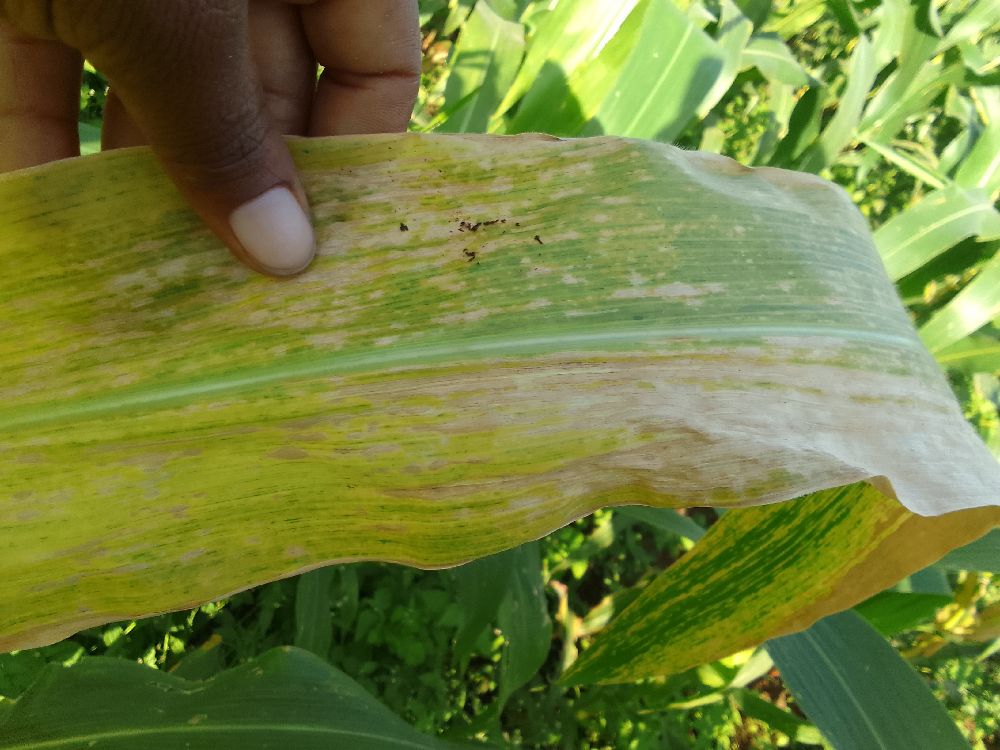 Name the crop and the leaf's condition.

maize, maize lethal necrosis
